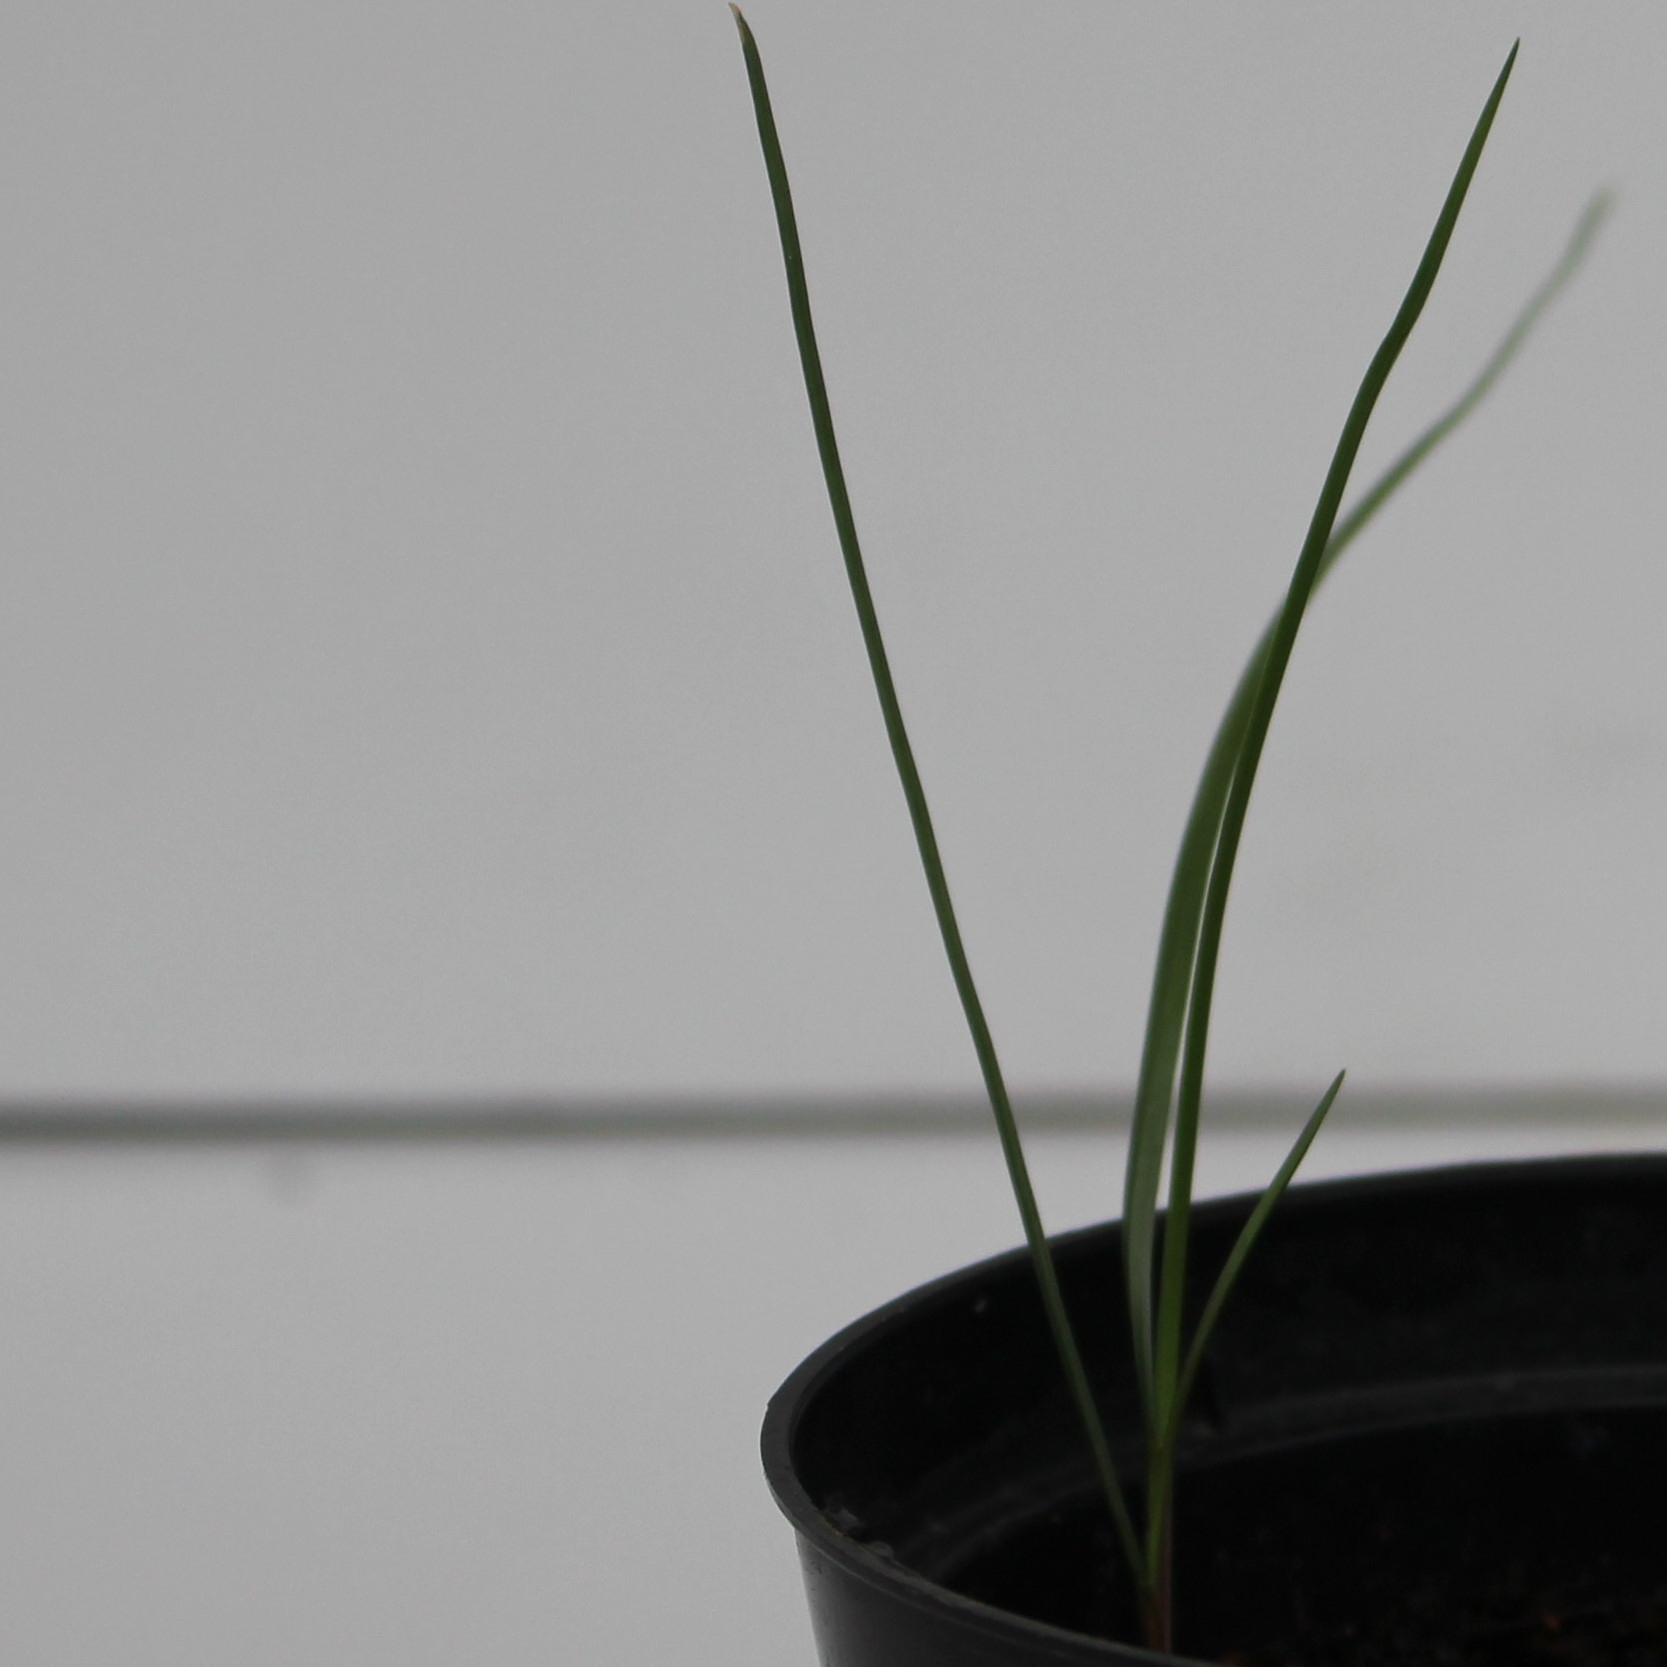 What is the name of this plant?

Lolium multiflorum
